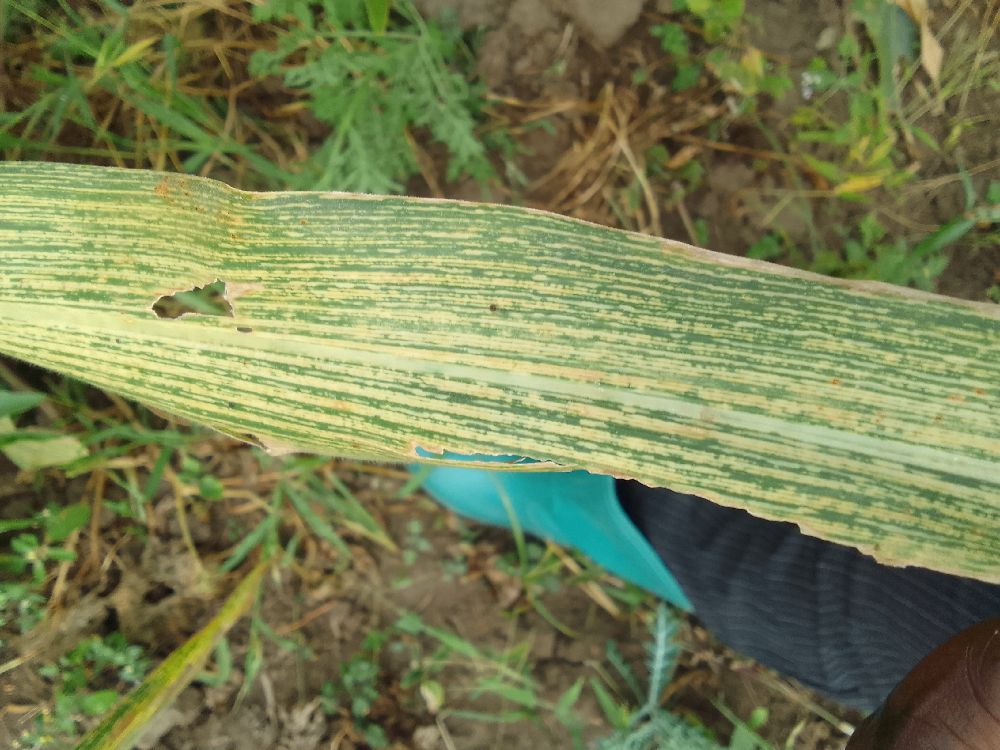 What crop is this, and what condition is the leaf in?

maize, maize streak virus
